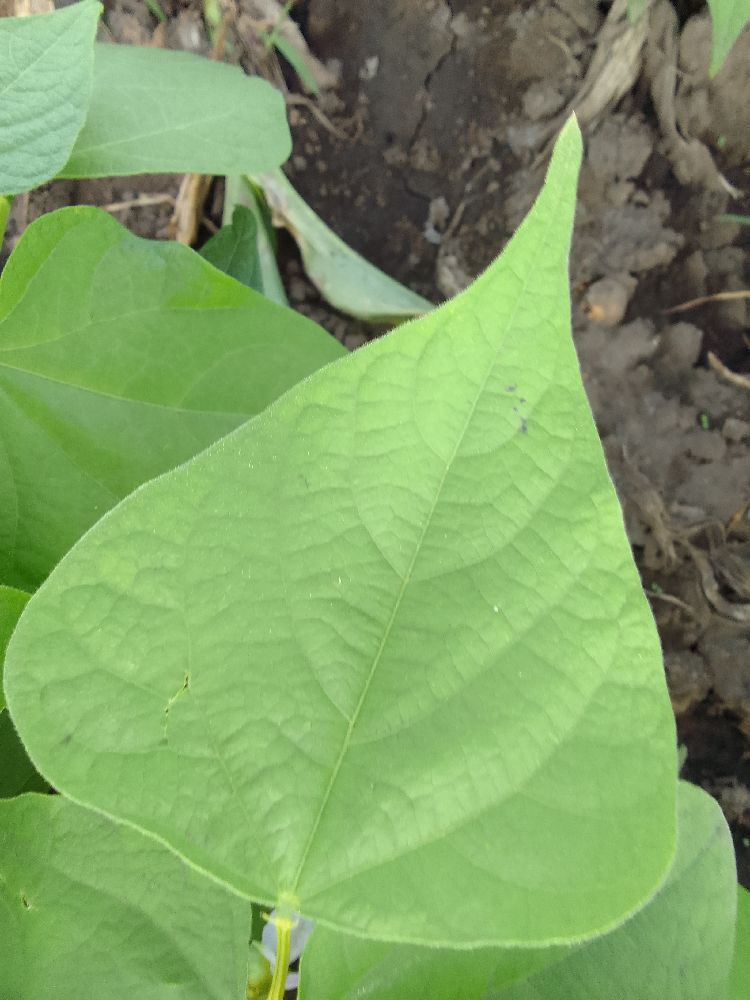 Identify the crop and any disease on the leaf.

common bean, healthy
